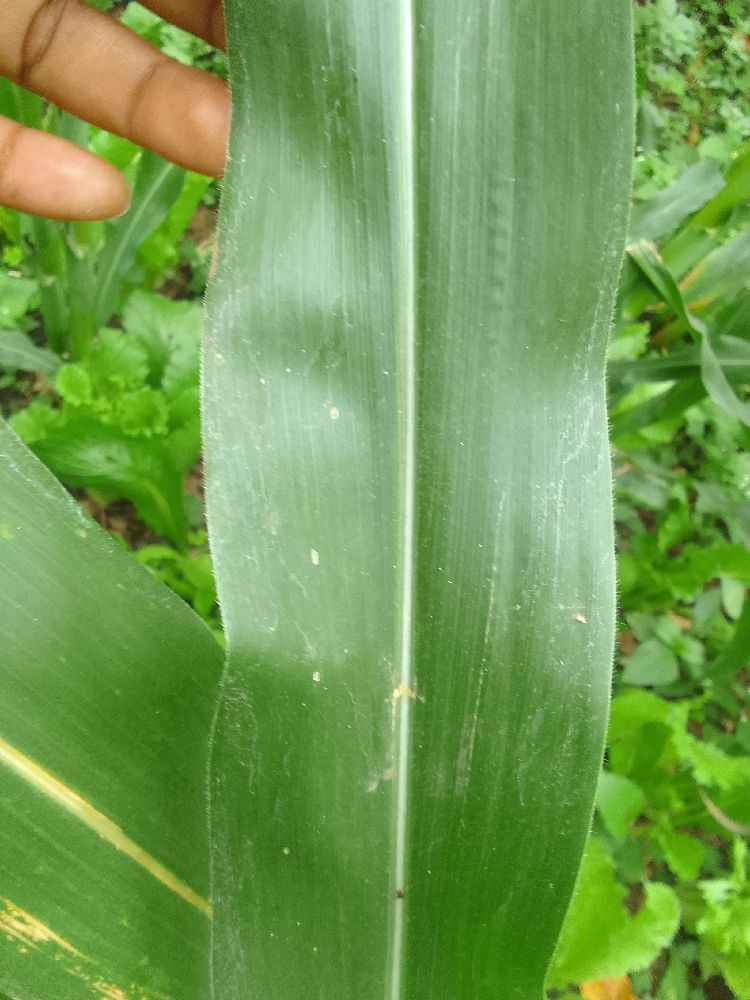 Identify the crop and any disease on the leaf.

maize, healthy
